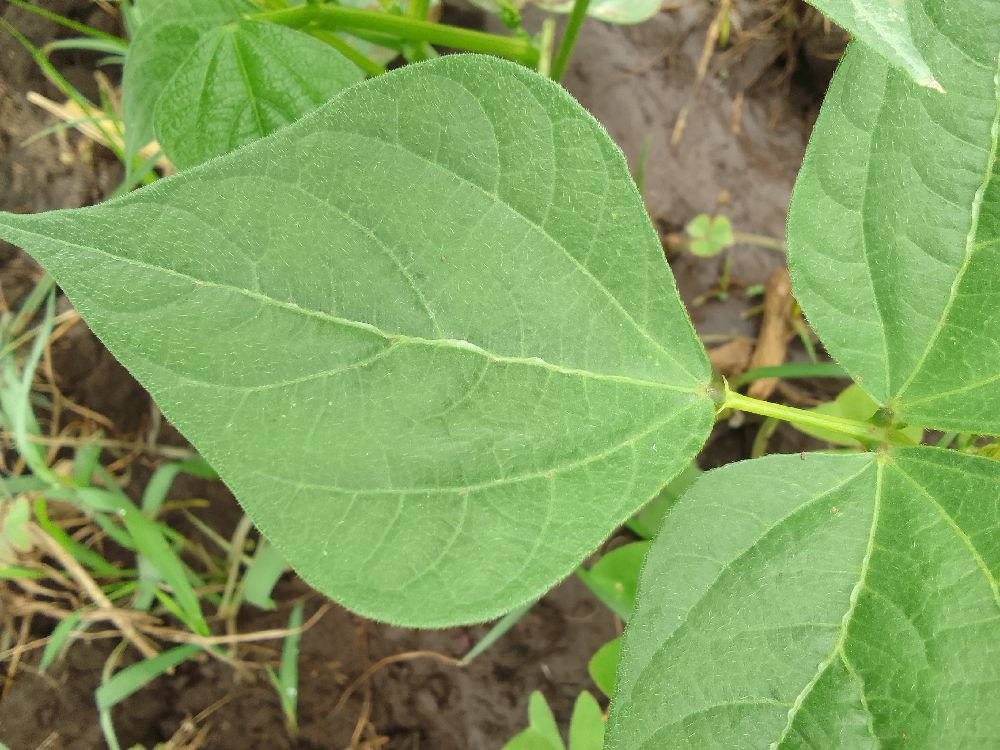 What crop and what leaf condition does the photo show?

common bean, healthy
